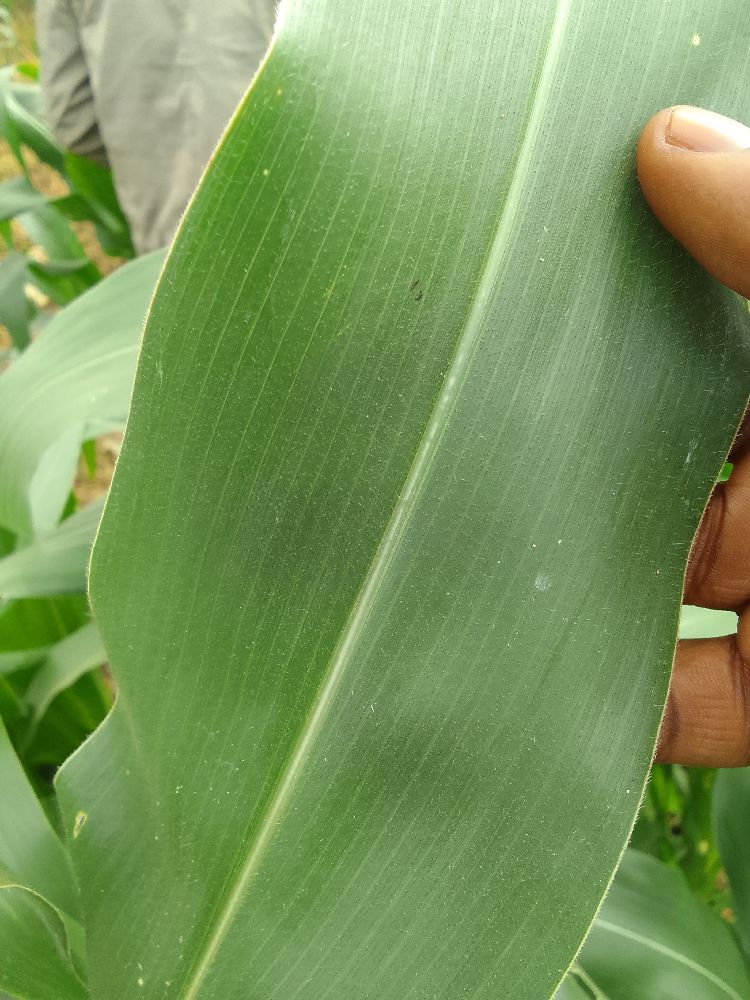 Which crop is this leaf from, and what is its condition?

maize, healthy
